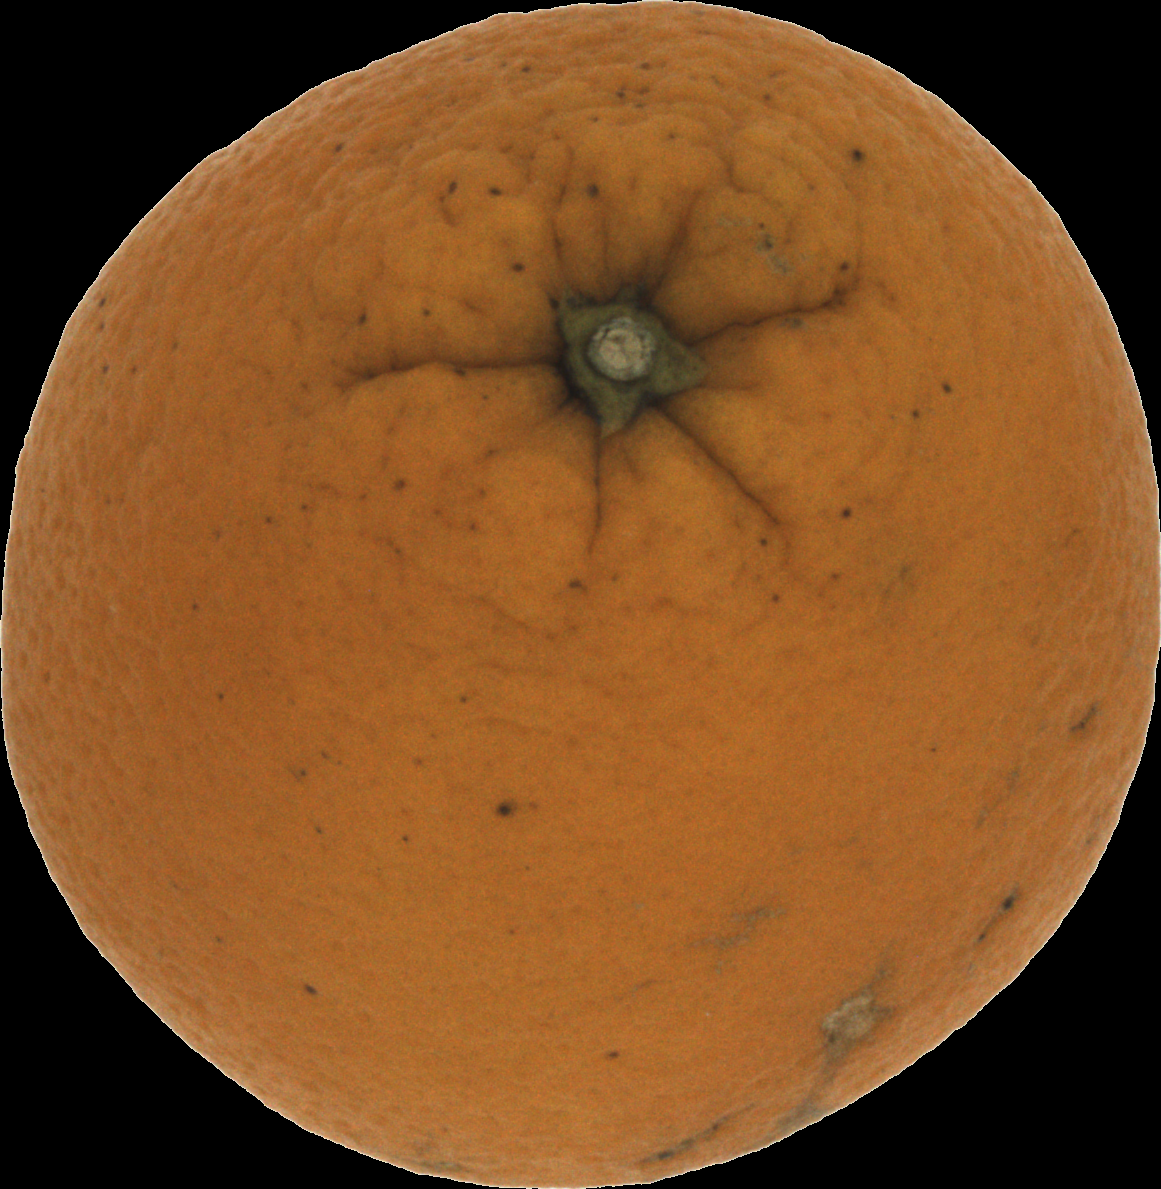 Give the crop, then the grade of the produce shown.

orange, bad
